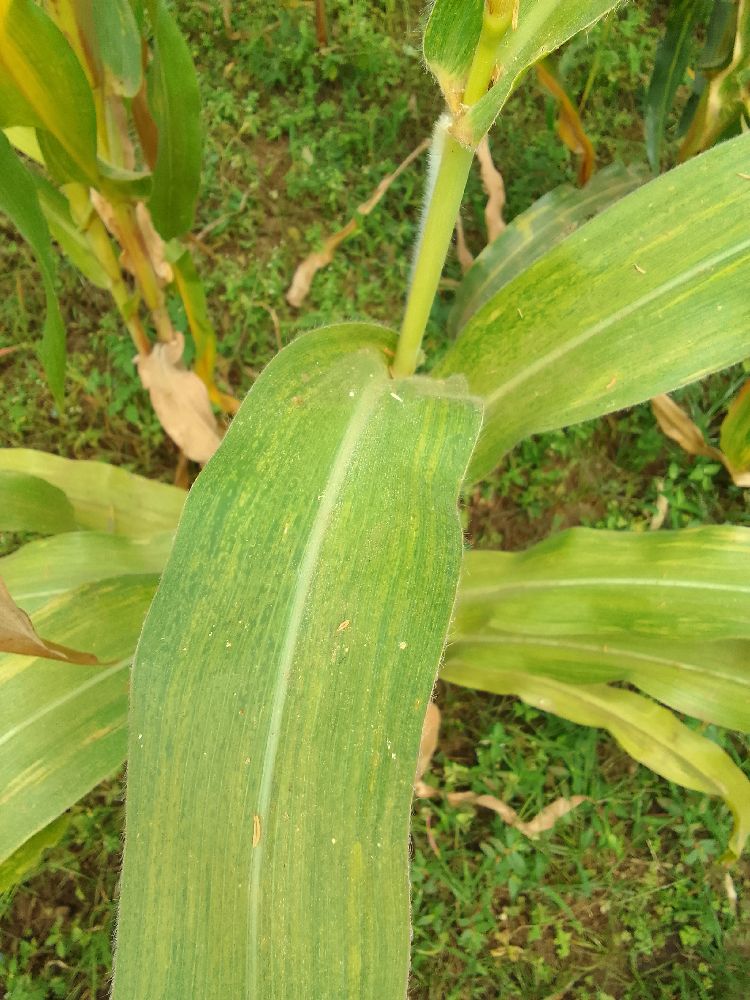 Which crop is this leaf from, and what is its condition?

maize, maize lethal necrosis
